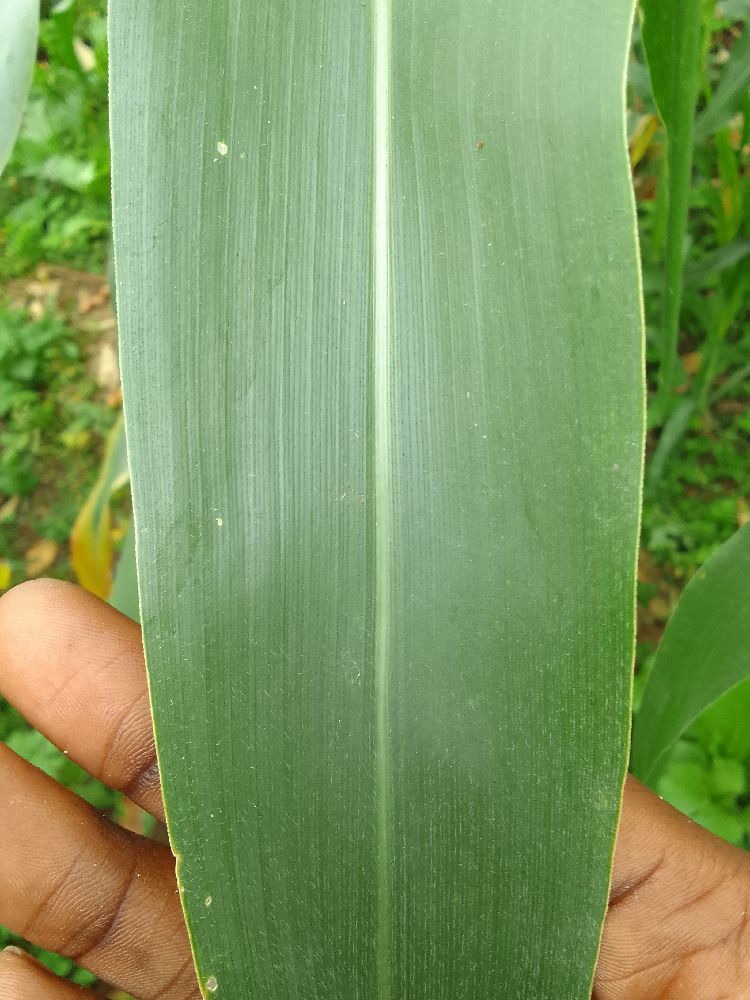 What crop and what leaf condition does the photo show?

maize, healthy
